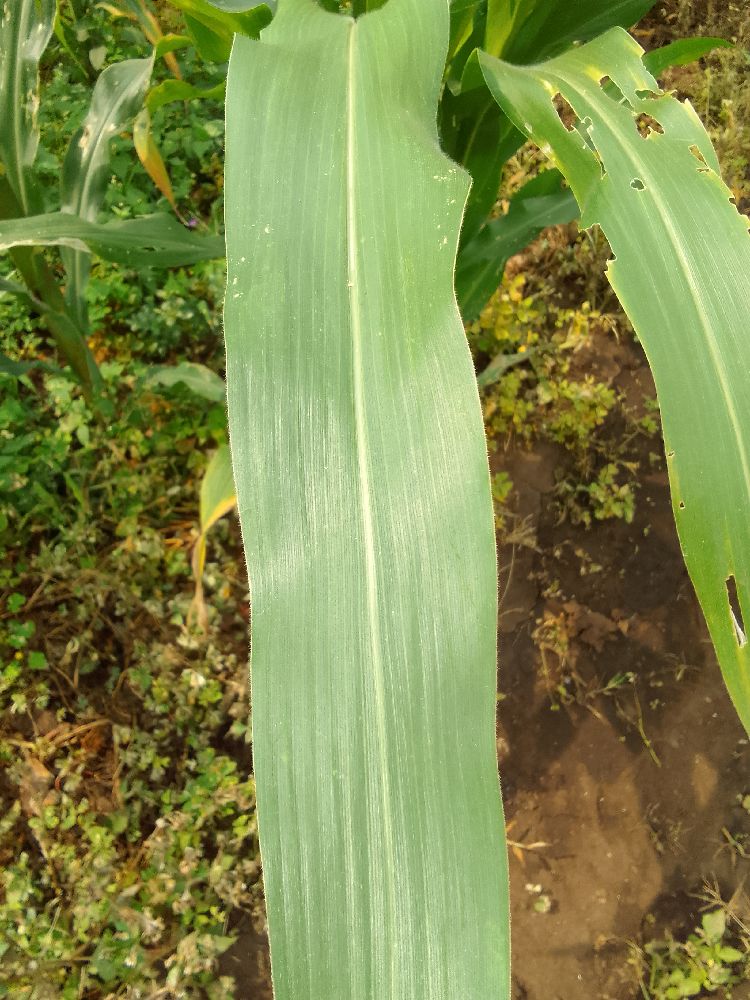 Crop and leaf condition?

maize, healthy
